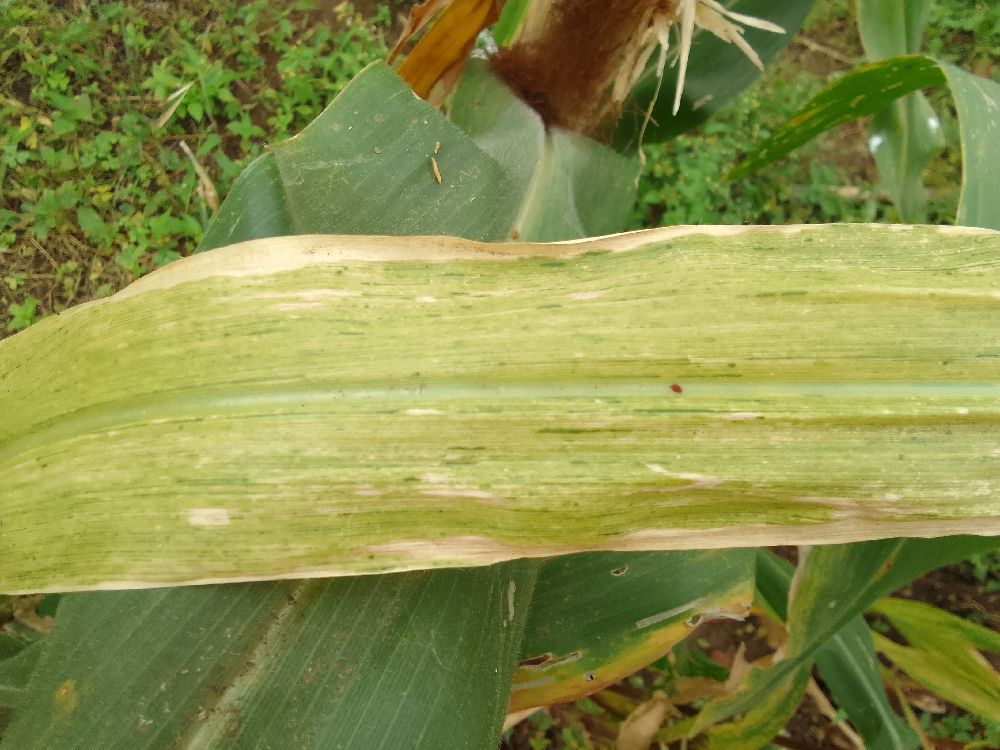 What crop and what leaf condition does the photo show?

maize, maize lethal necrosis
